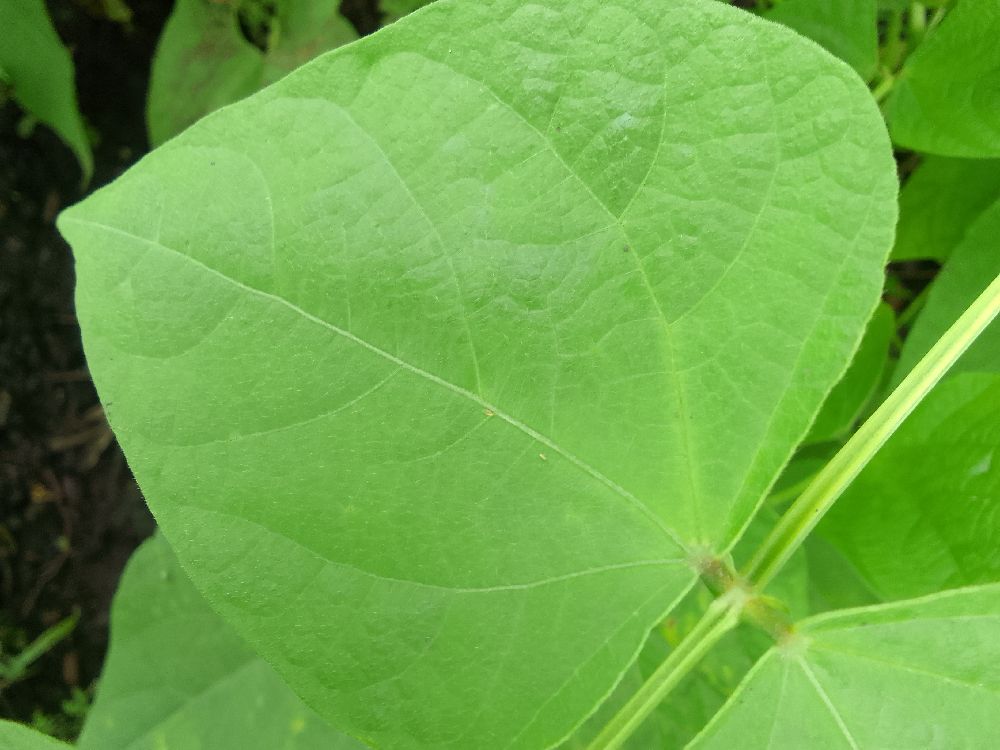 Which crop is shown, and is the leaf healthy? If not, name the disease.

common bean, healthy
